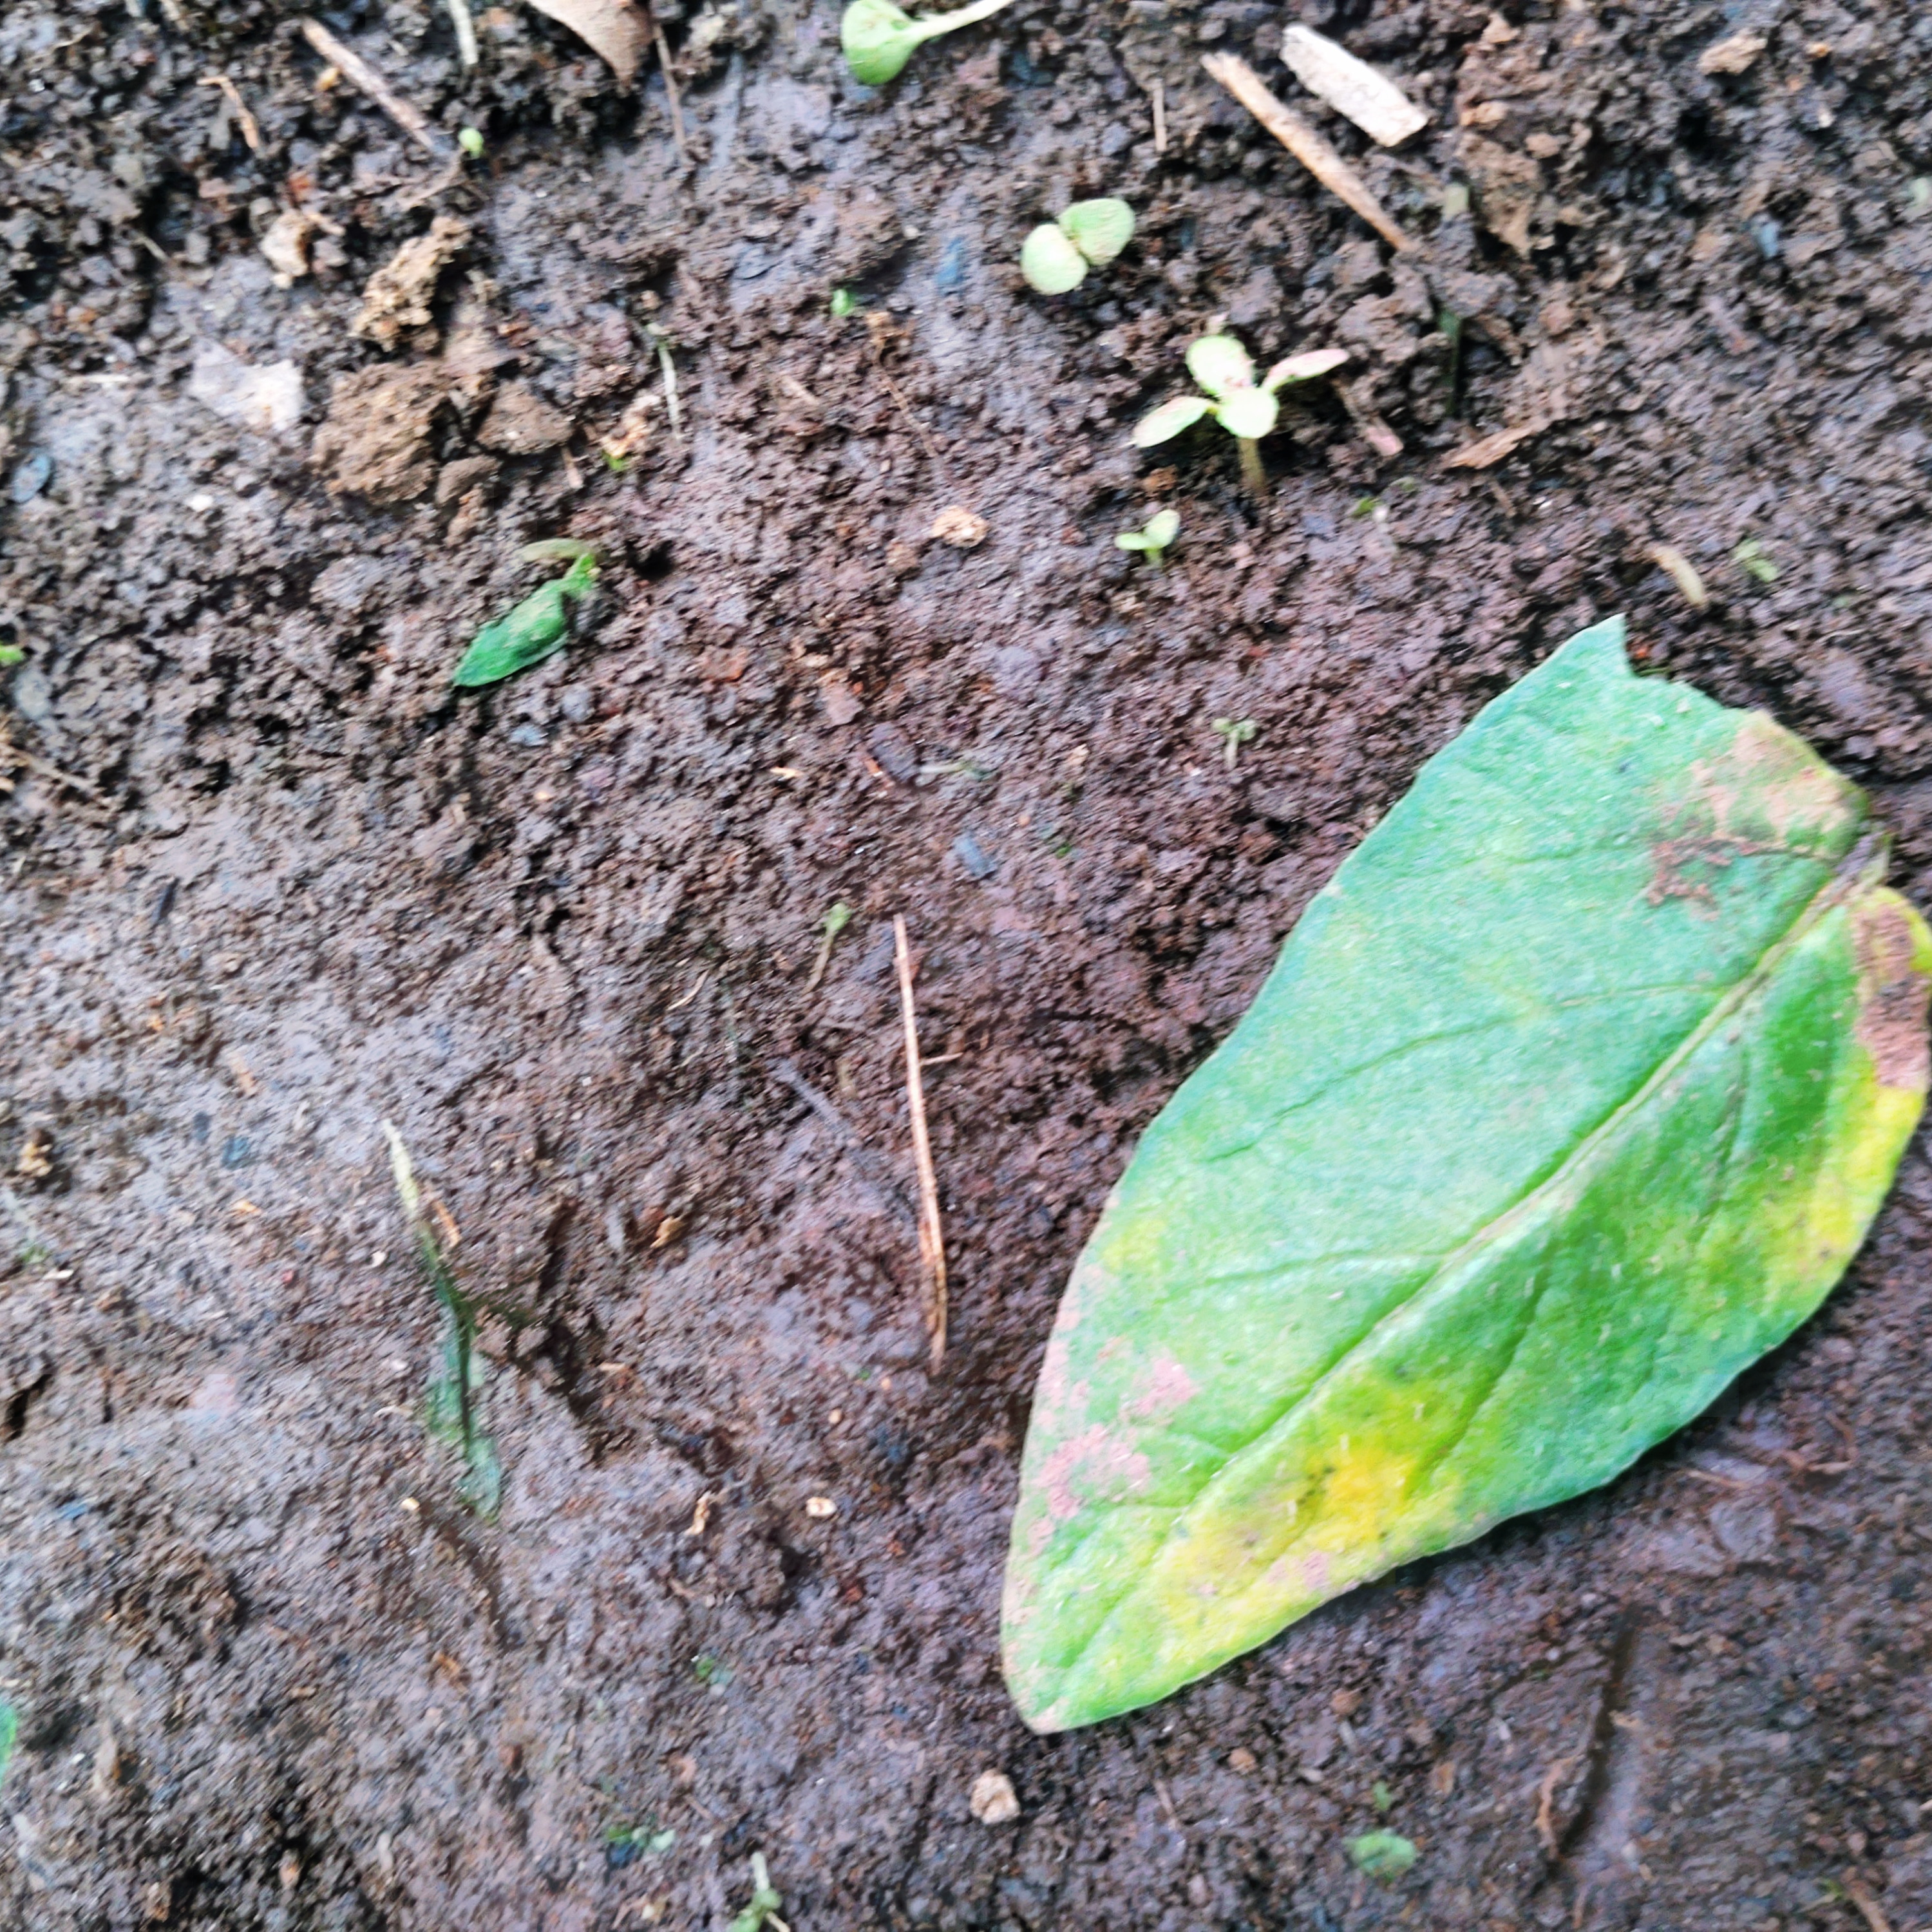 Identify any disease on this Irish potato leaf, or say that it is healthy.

late blight
